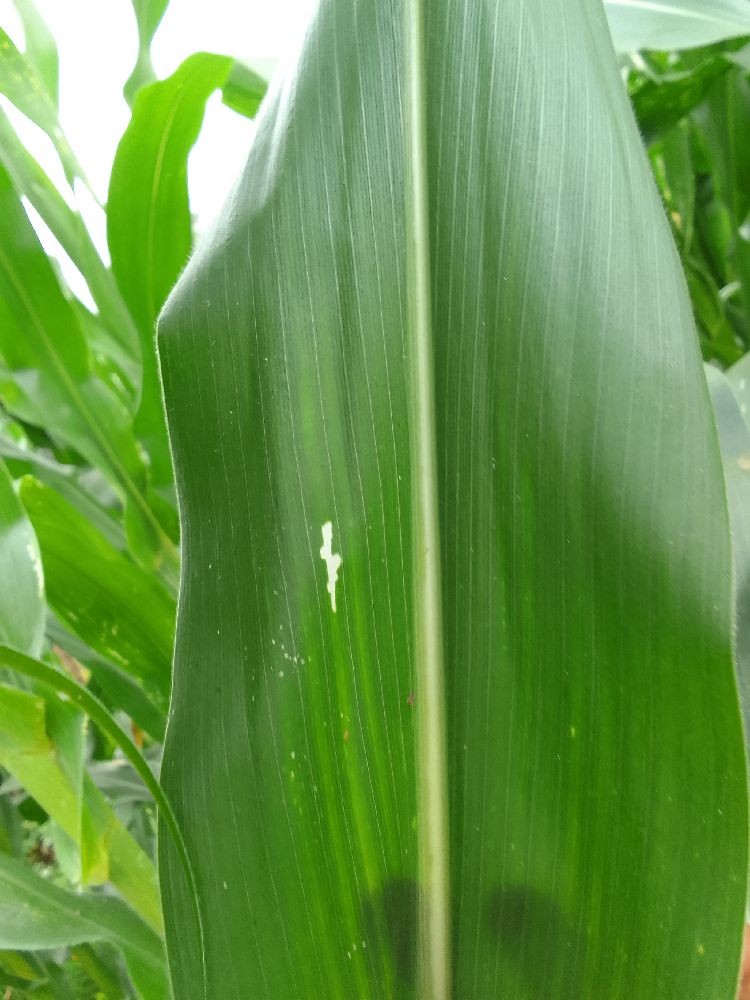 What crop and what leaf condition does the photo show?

maize, healthy
